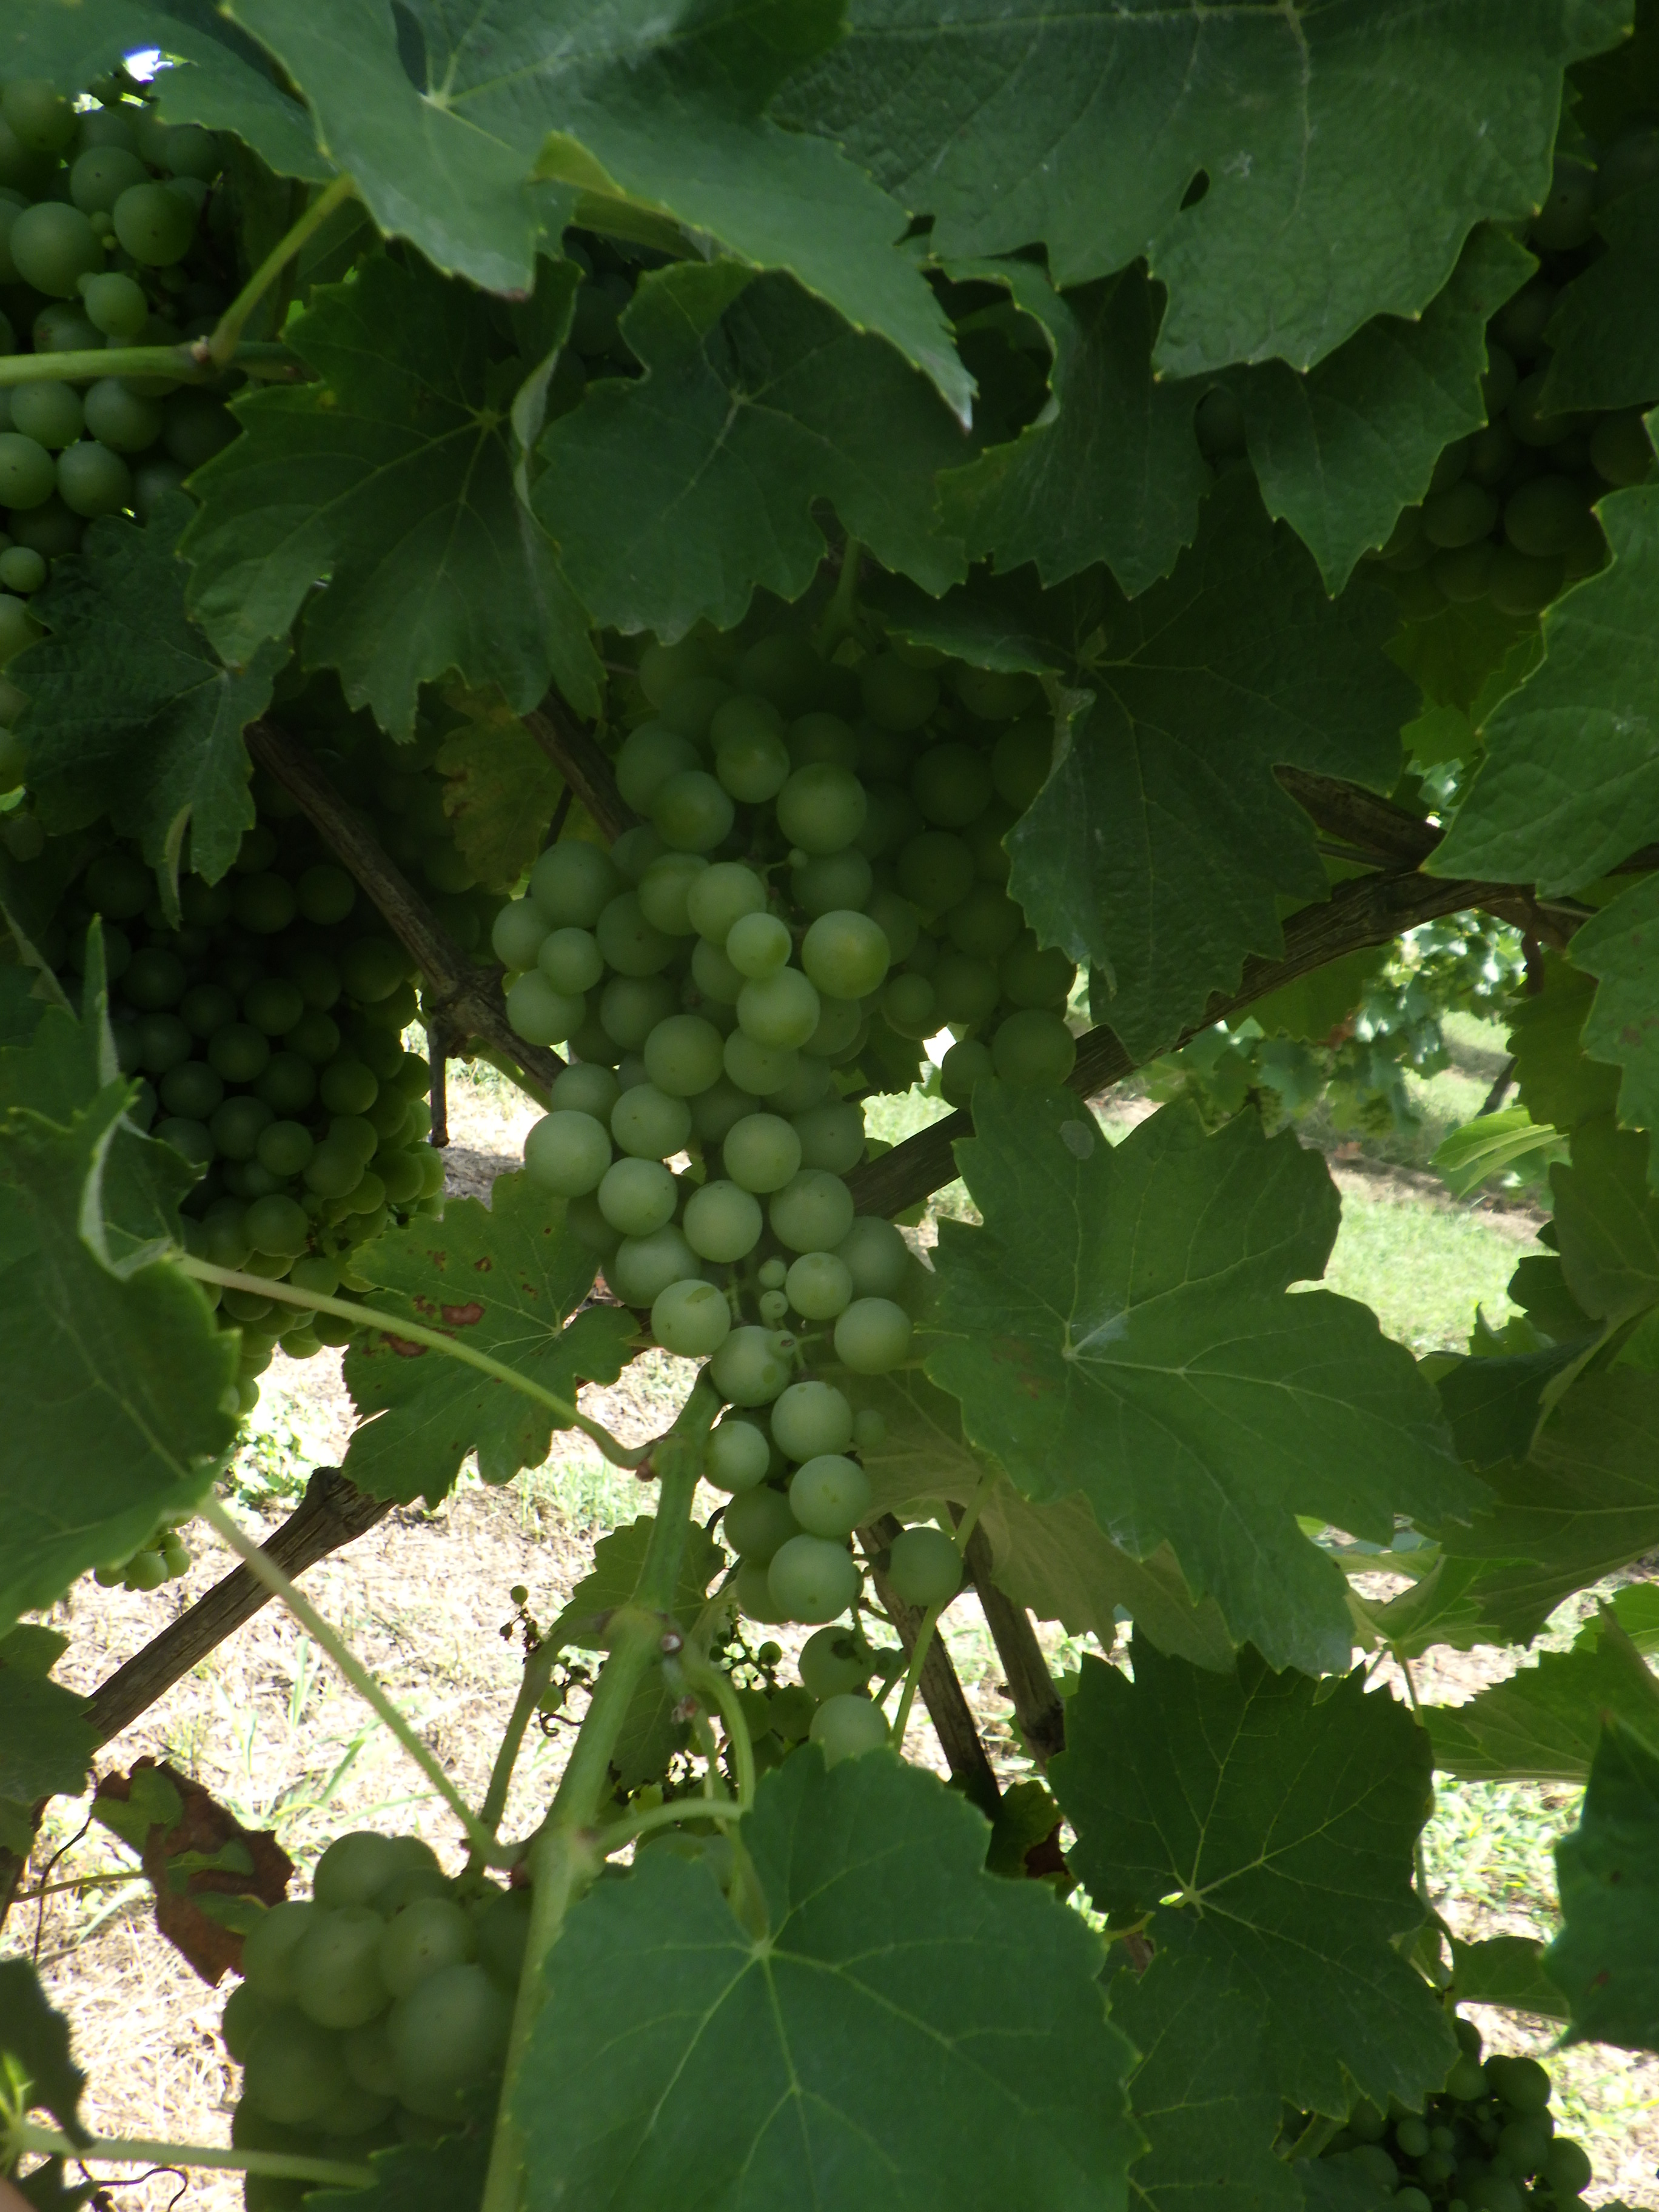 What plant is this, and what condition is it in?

grapevine, black rot
